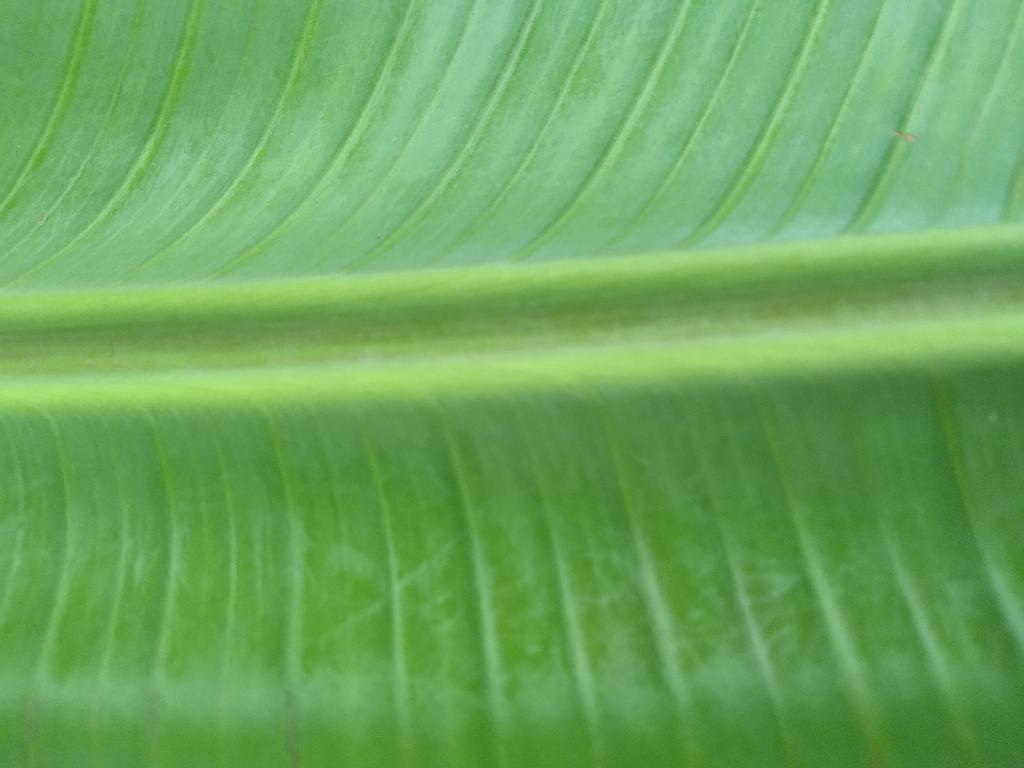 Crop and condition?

banana, healthy
